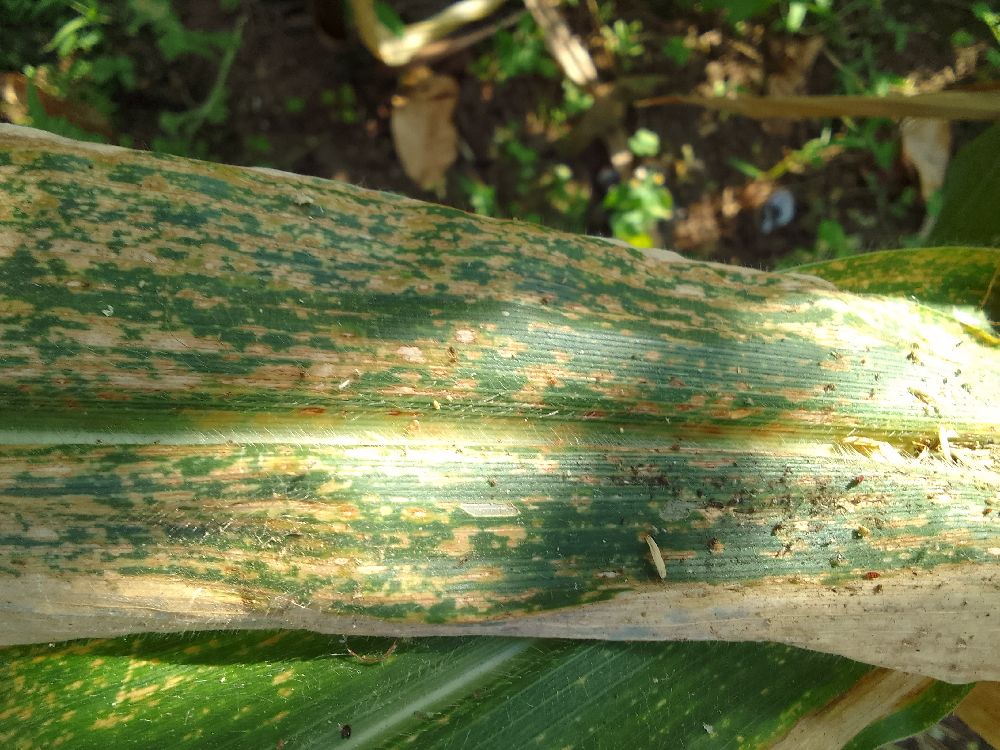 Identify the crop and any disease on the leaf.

maize, maize lethal necrosis
